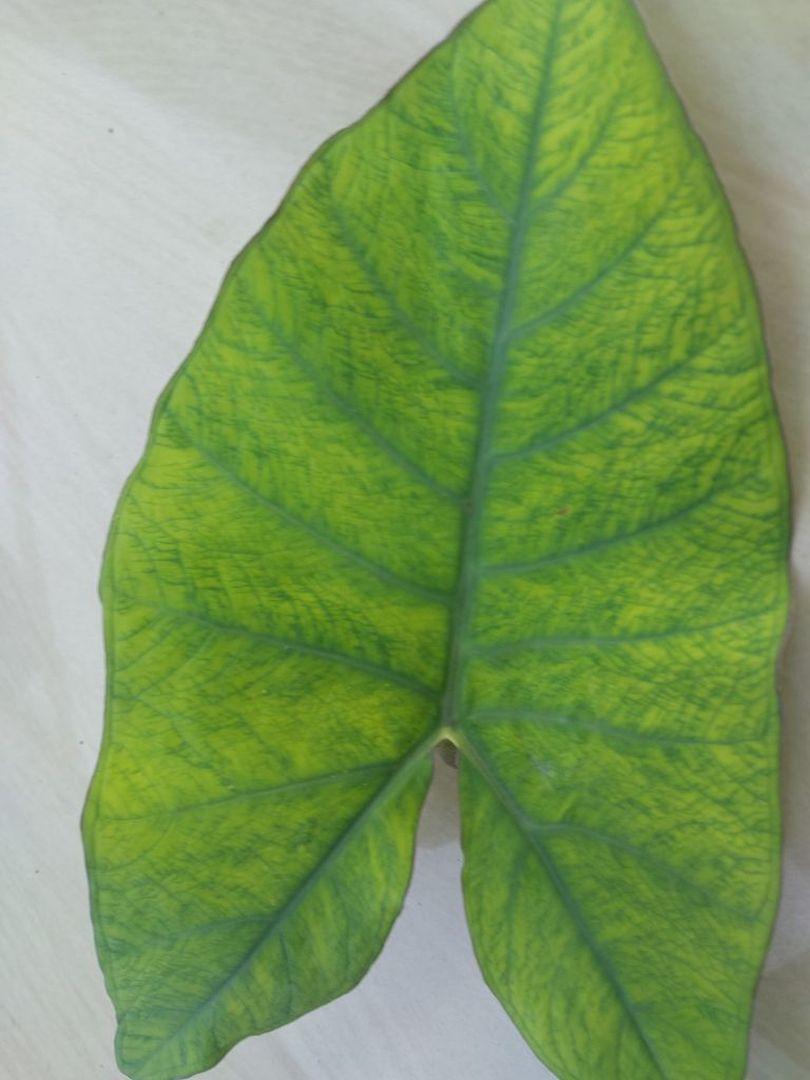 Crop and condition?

taro, mosaic
